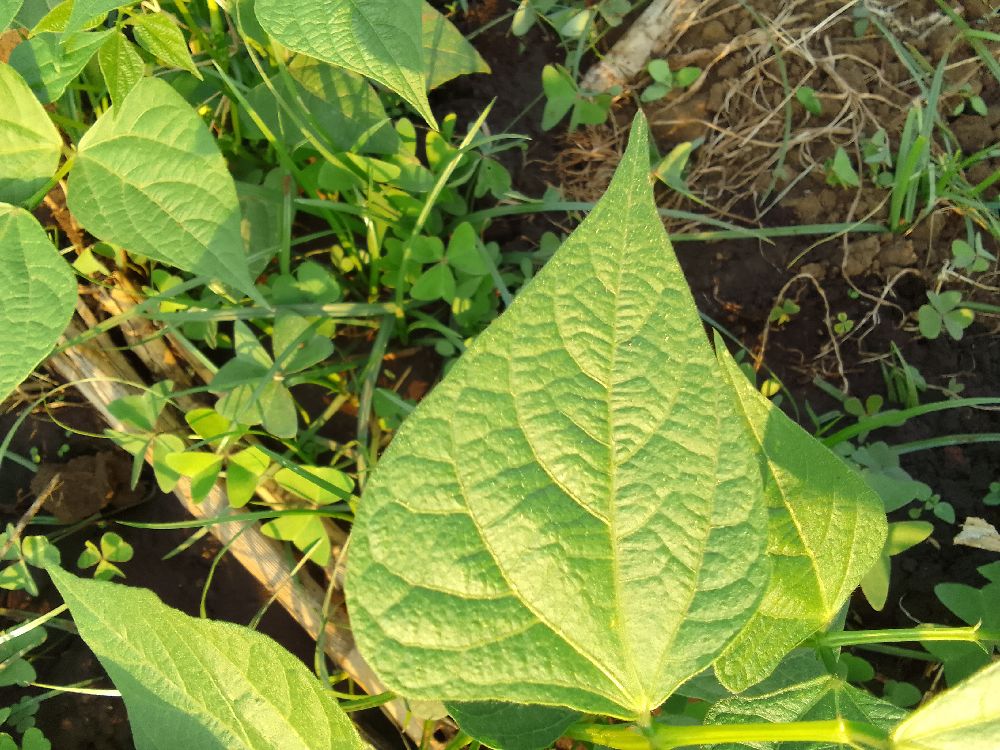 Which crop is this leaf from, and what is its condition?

common bean, healthy
